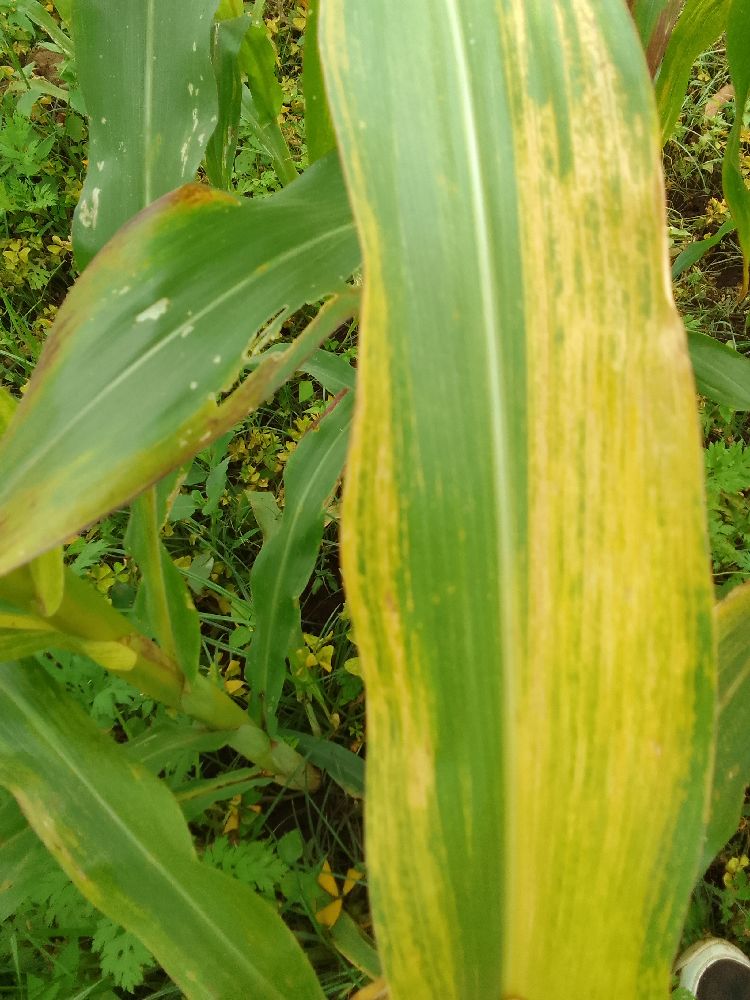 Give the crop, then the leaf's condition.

maize, maize lethal necrosis
